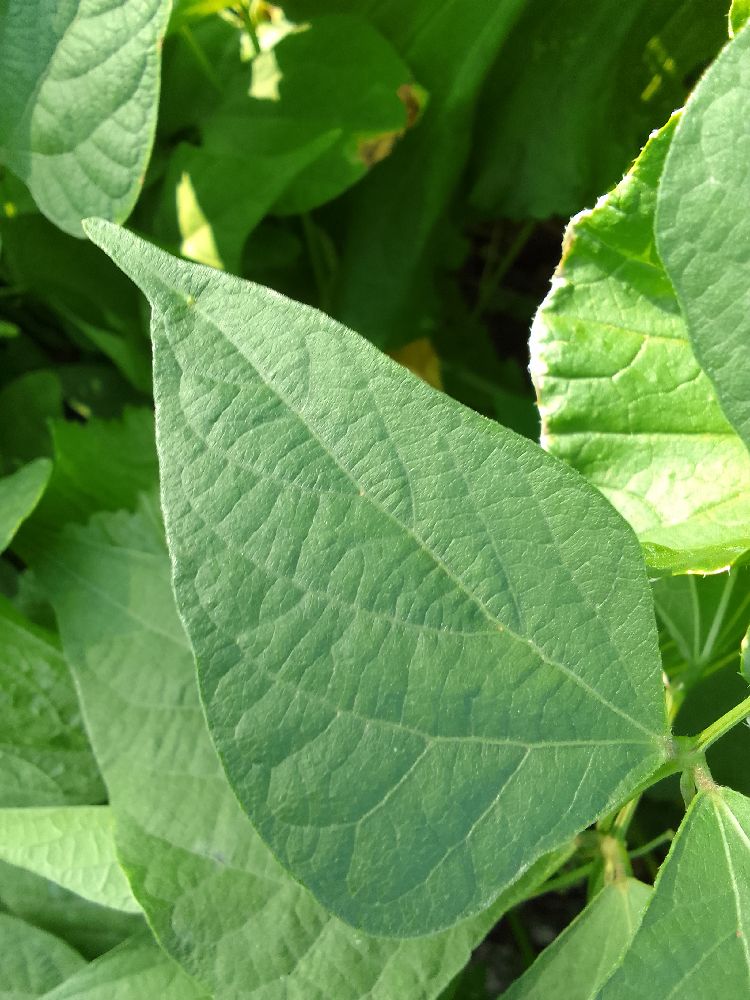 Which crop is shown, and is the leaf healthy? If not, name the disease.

common bean, healthy
